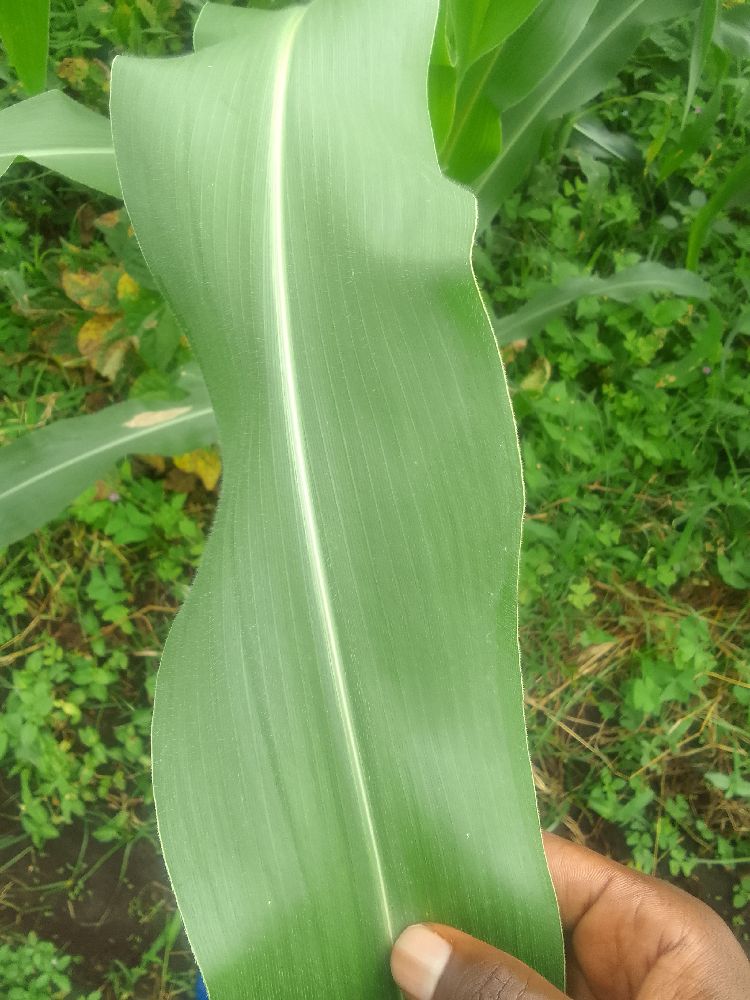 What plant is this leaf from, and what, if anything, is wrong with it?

maize, healthy
